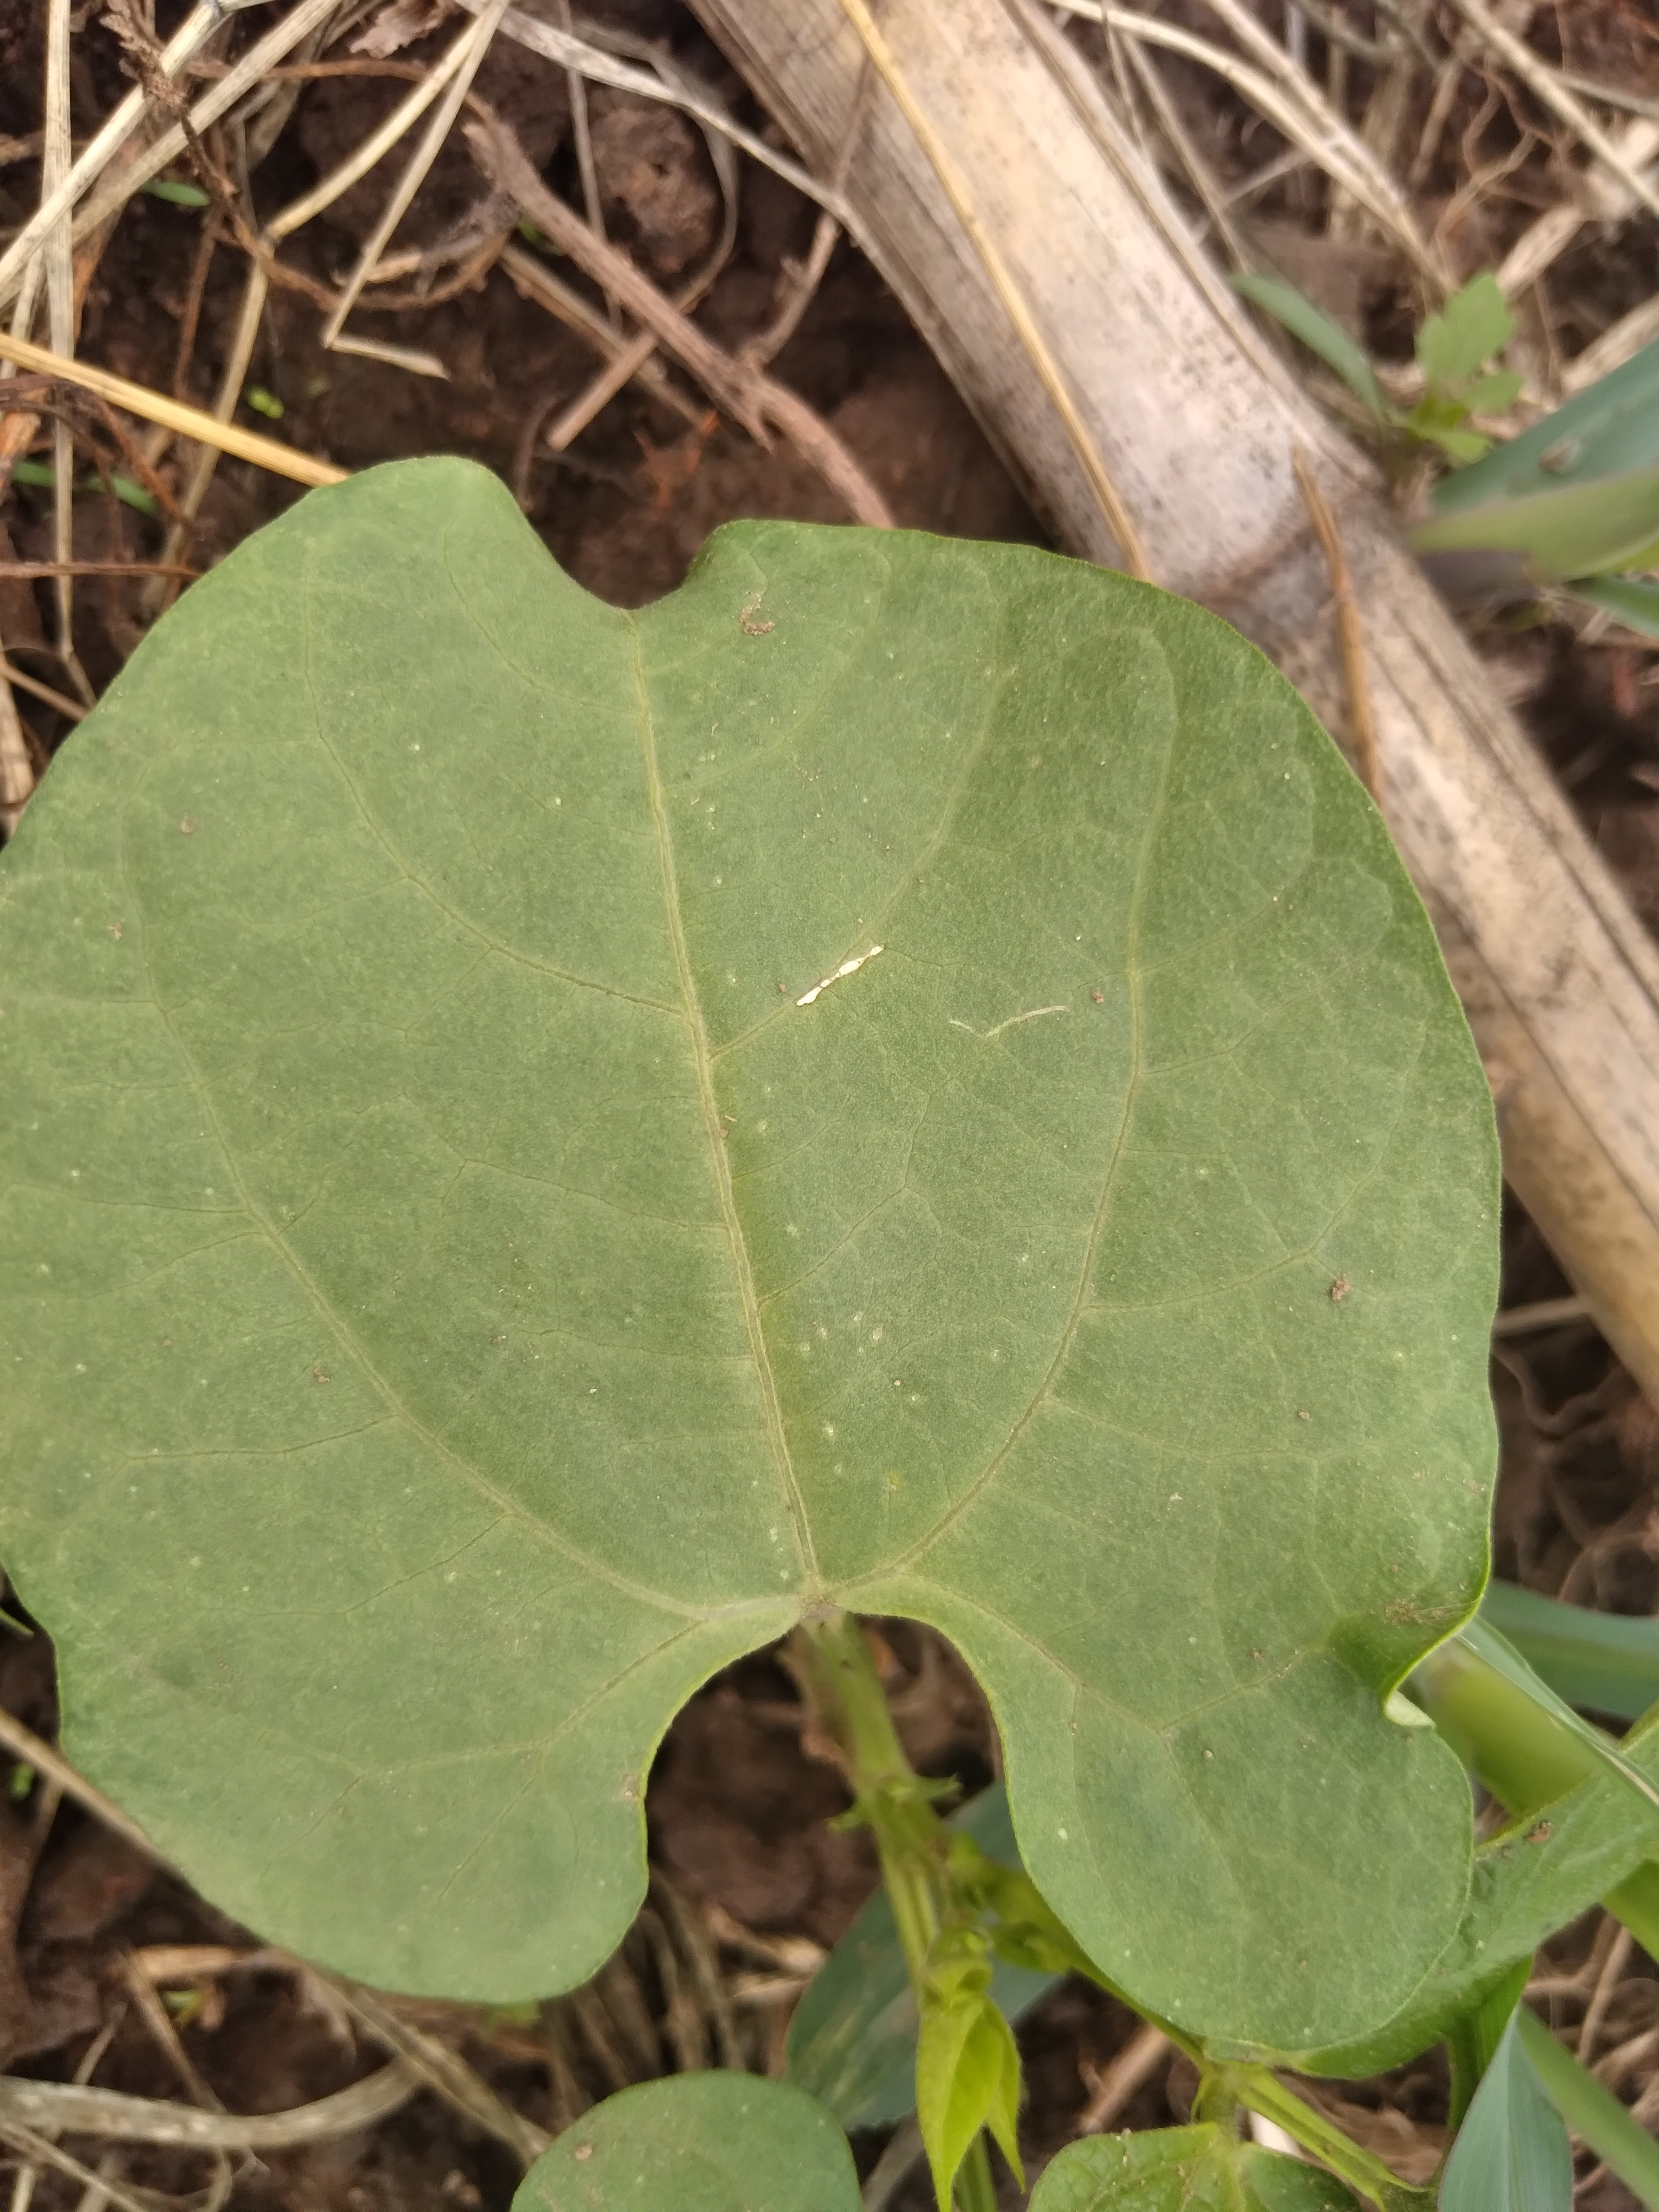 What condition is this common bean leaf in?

healthy
